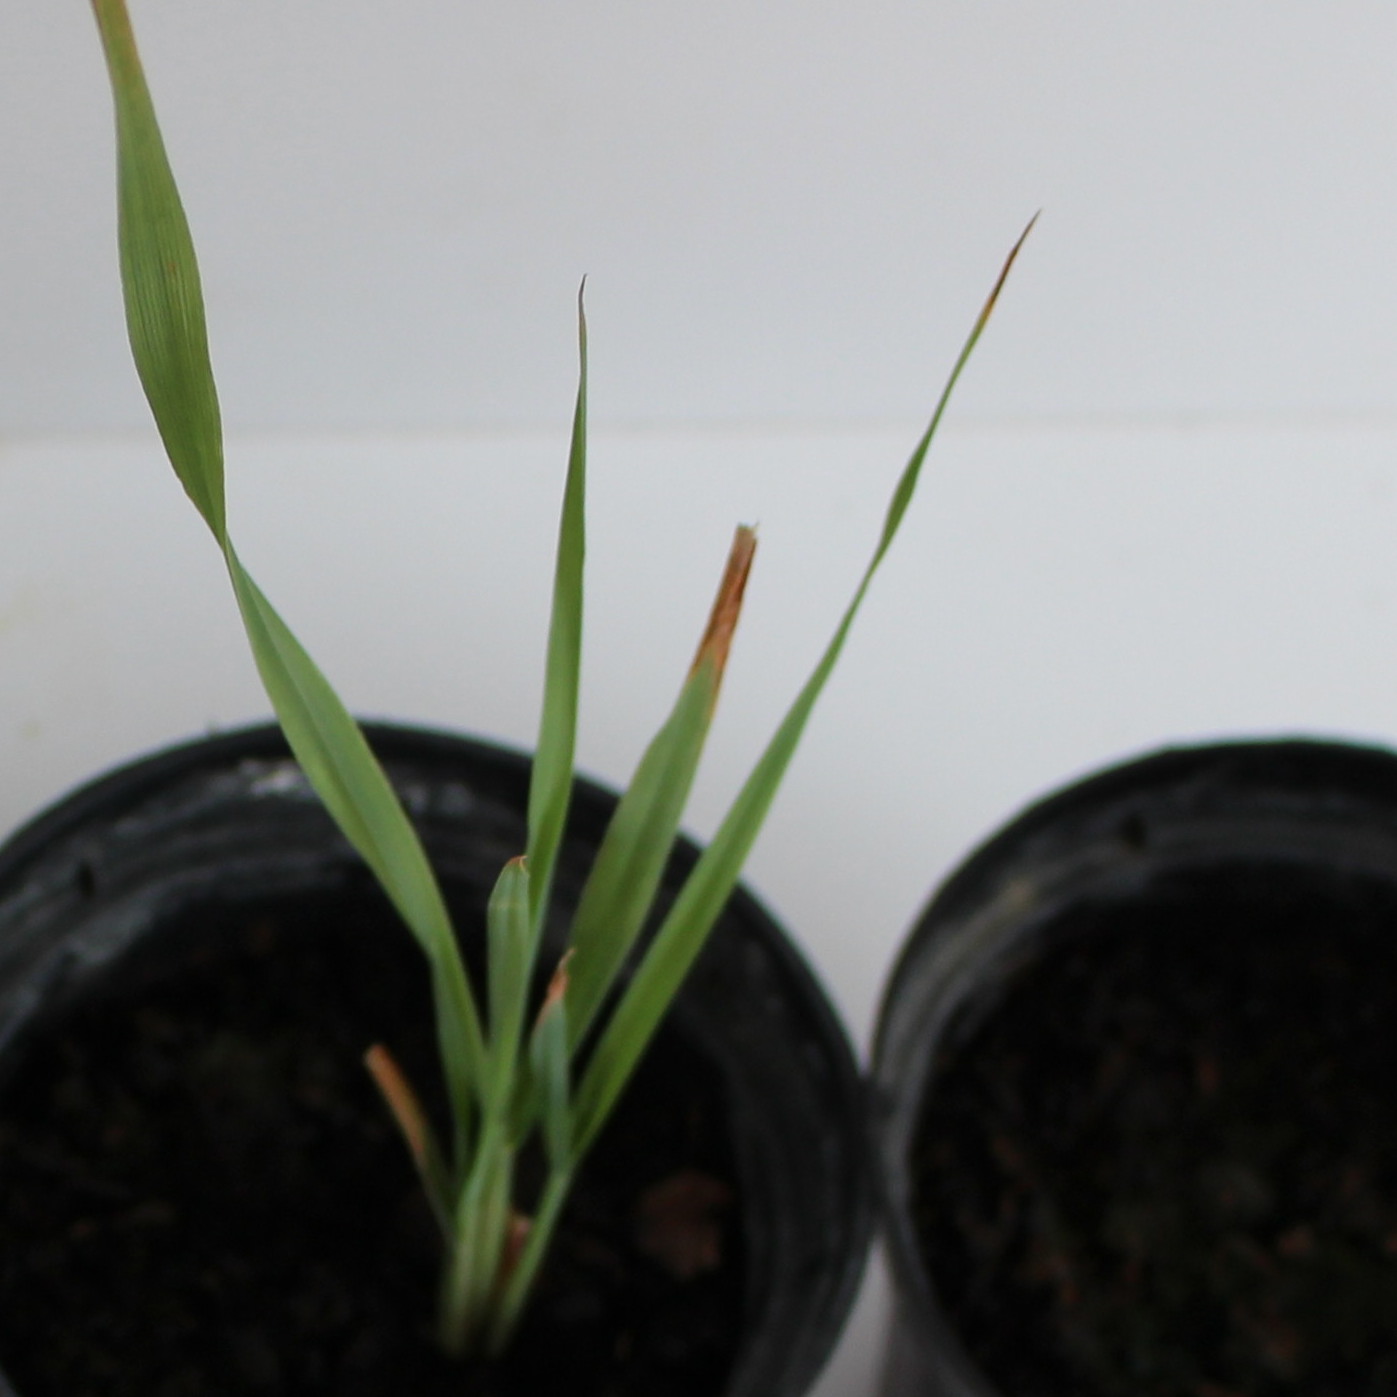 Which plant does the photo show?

Avena sterilis
